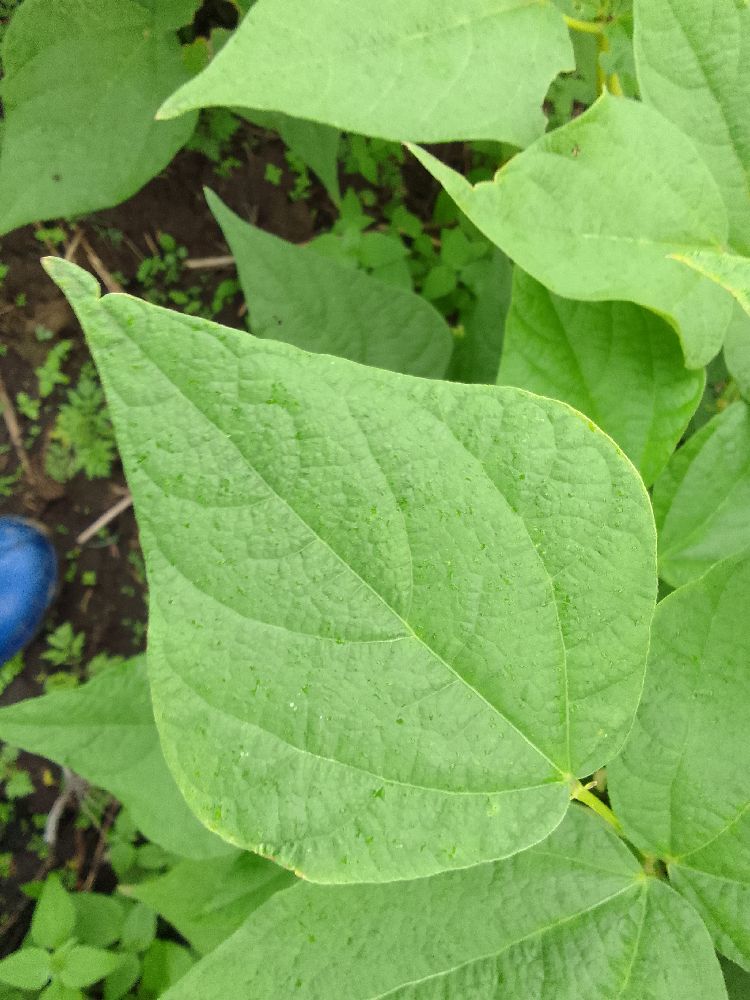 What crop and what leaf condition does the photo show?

common bean, healthy
